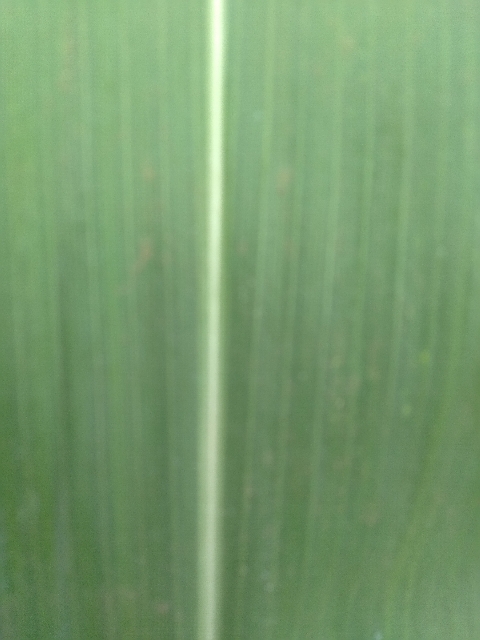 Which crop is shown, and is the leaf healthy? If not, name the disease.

maize, healthy
